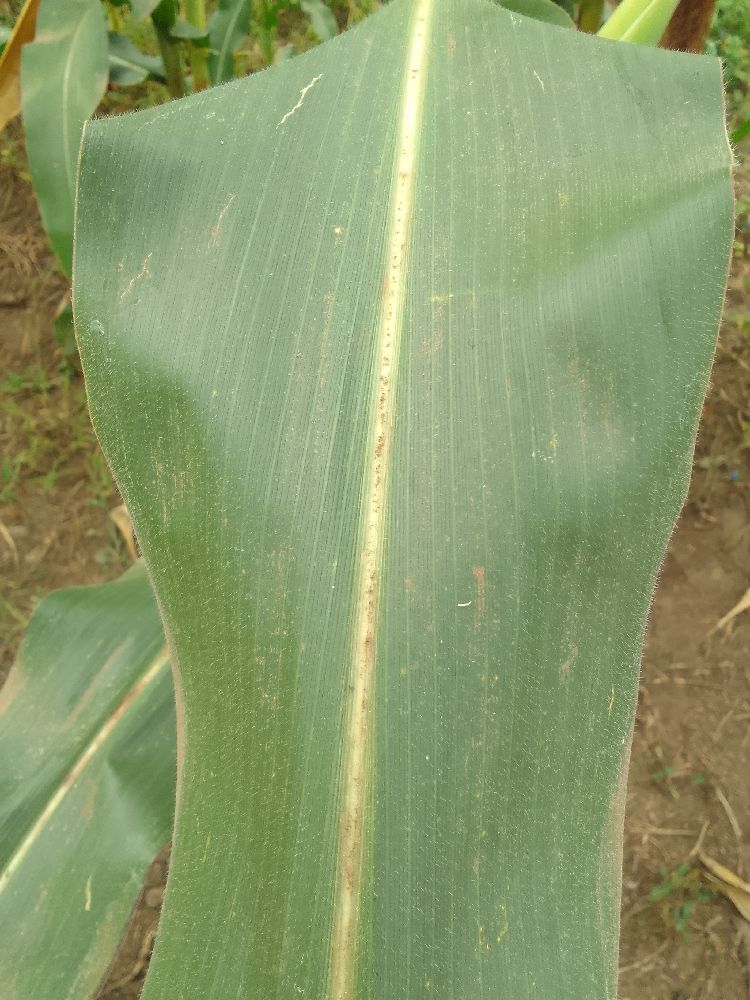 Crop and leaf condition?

maize, healthy
